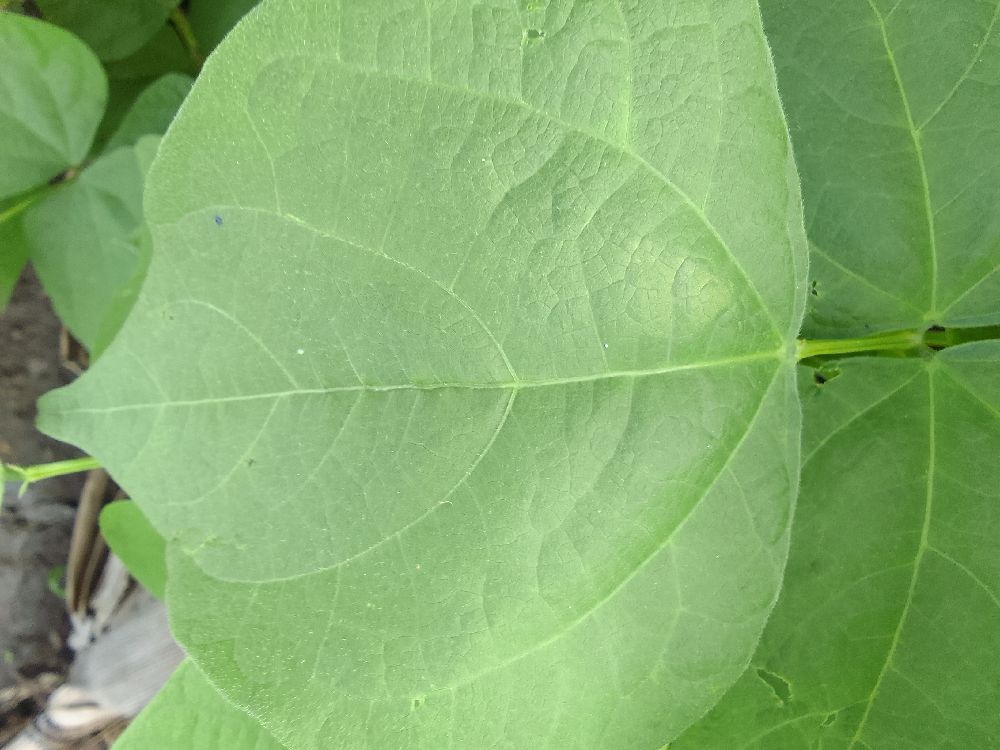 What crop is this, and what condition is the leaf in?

common bean, healthy
